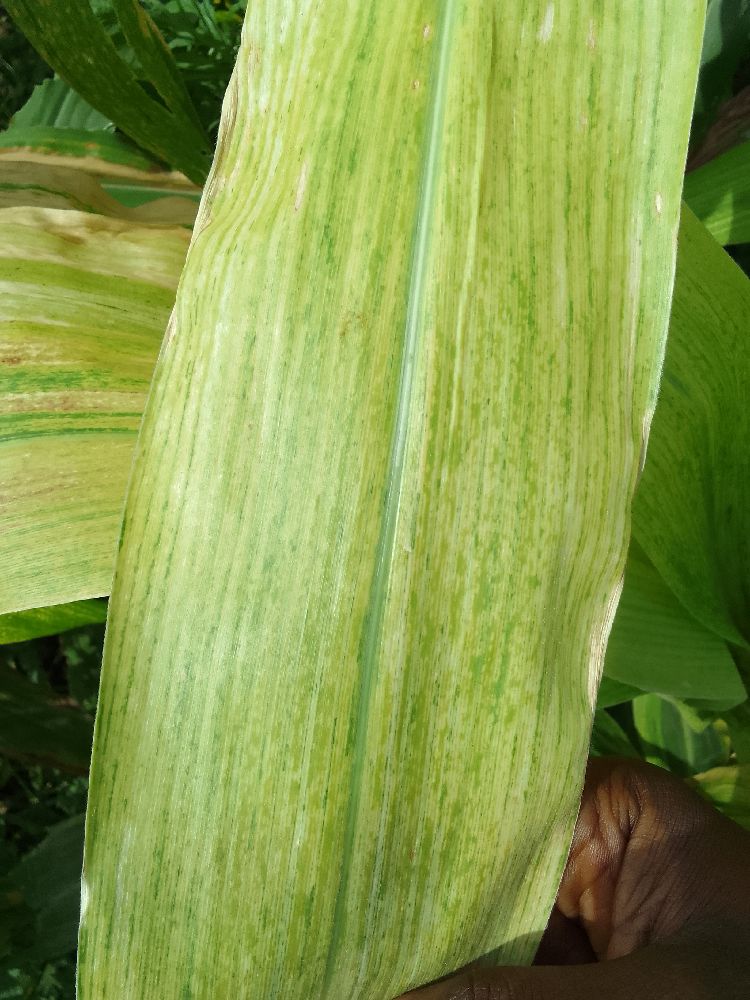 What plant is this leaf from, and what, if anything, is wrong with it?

maize, maize lethal necrosis
